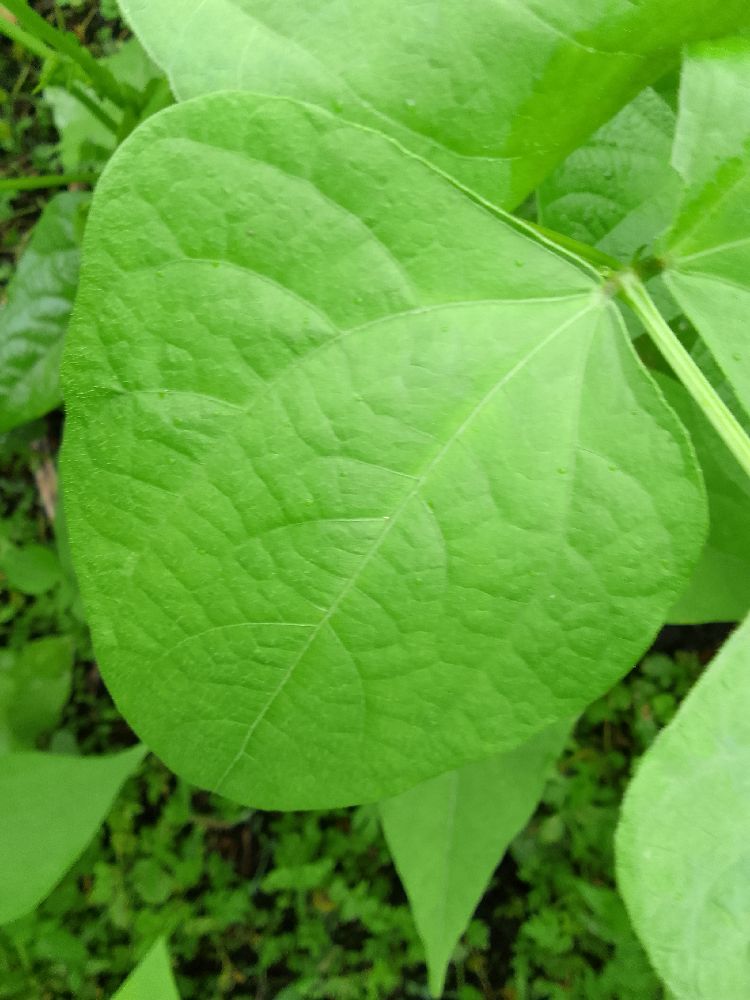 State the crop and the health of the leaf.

common bean, healthy
